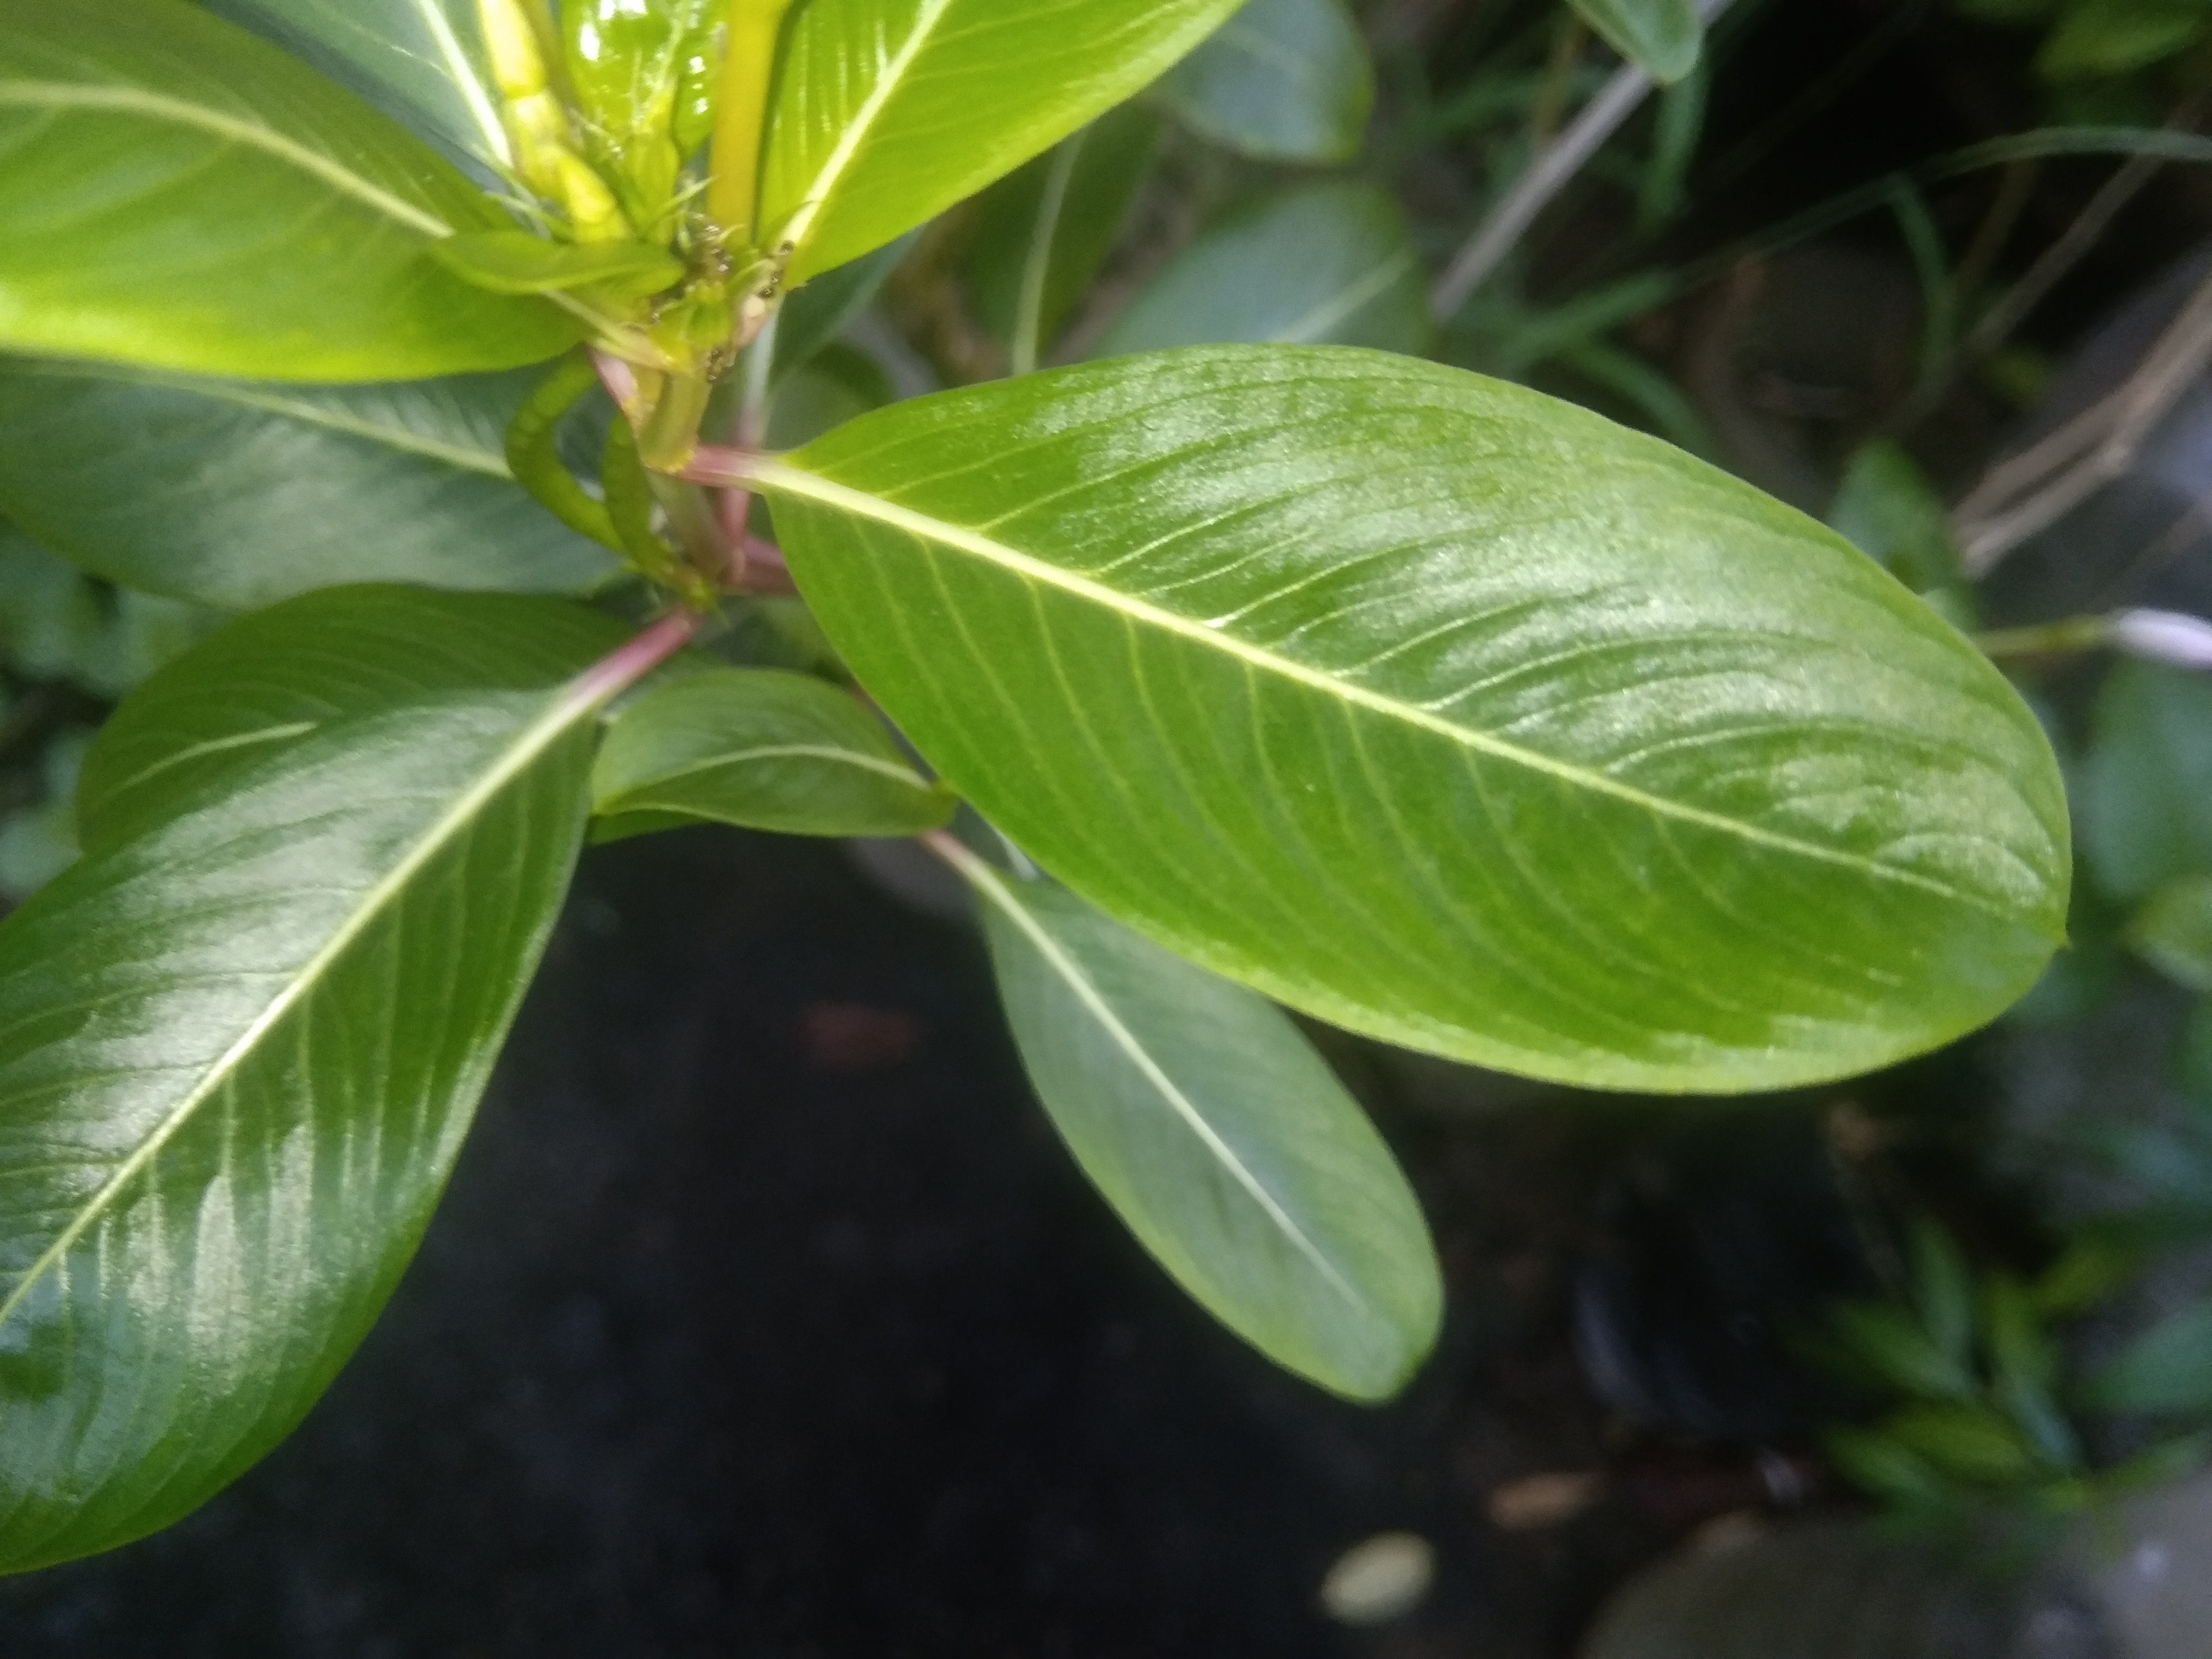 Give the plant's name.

rose periwinkle
